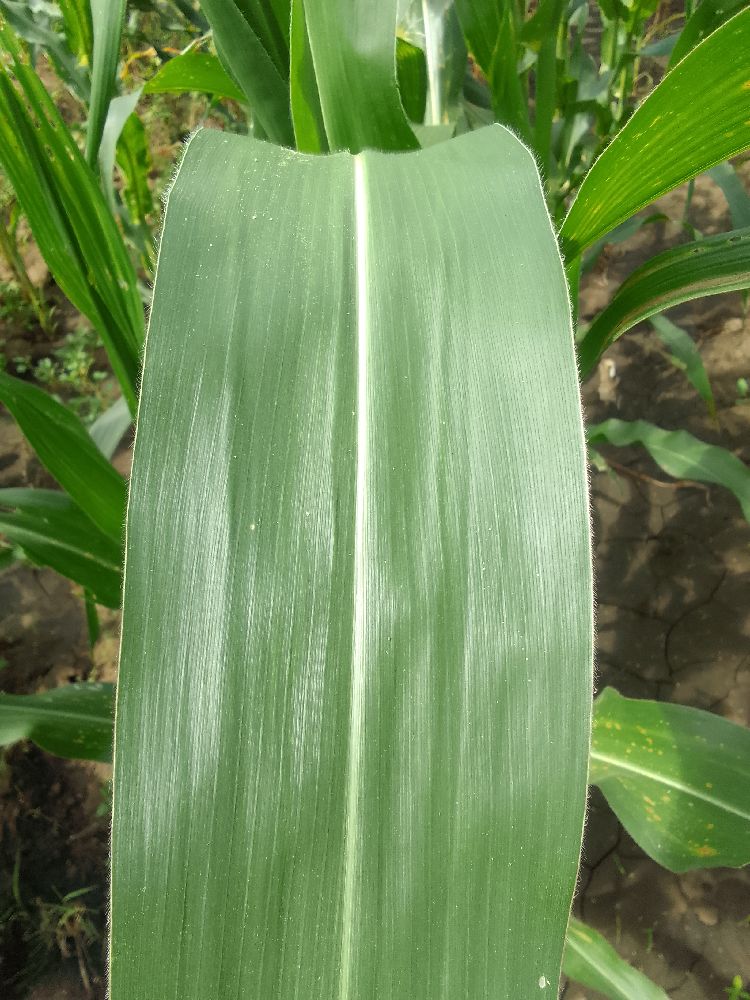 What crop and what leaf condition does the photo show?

maize, healthy
